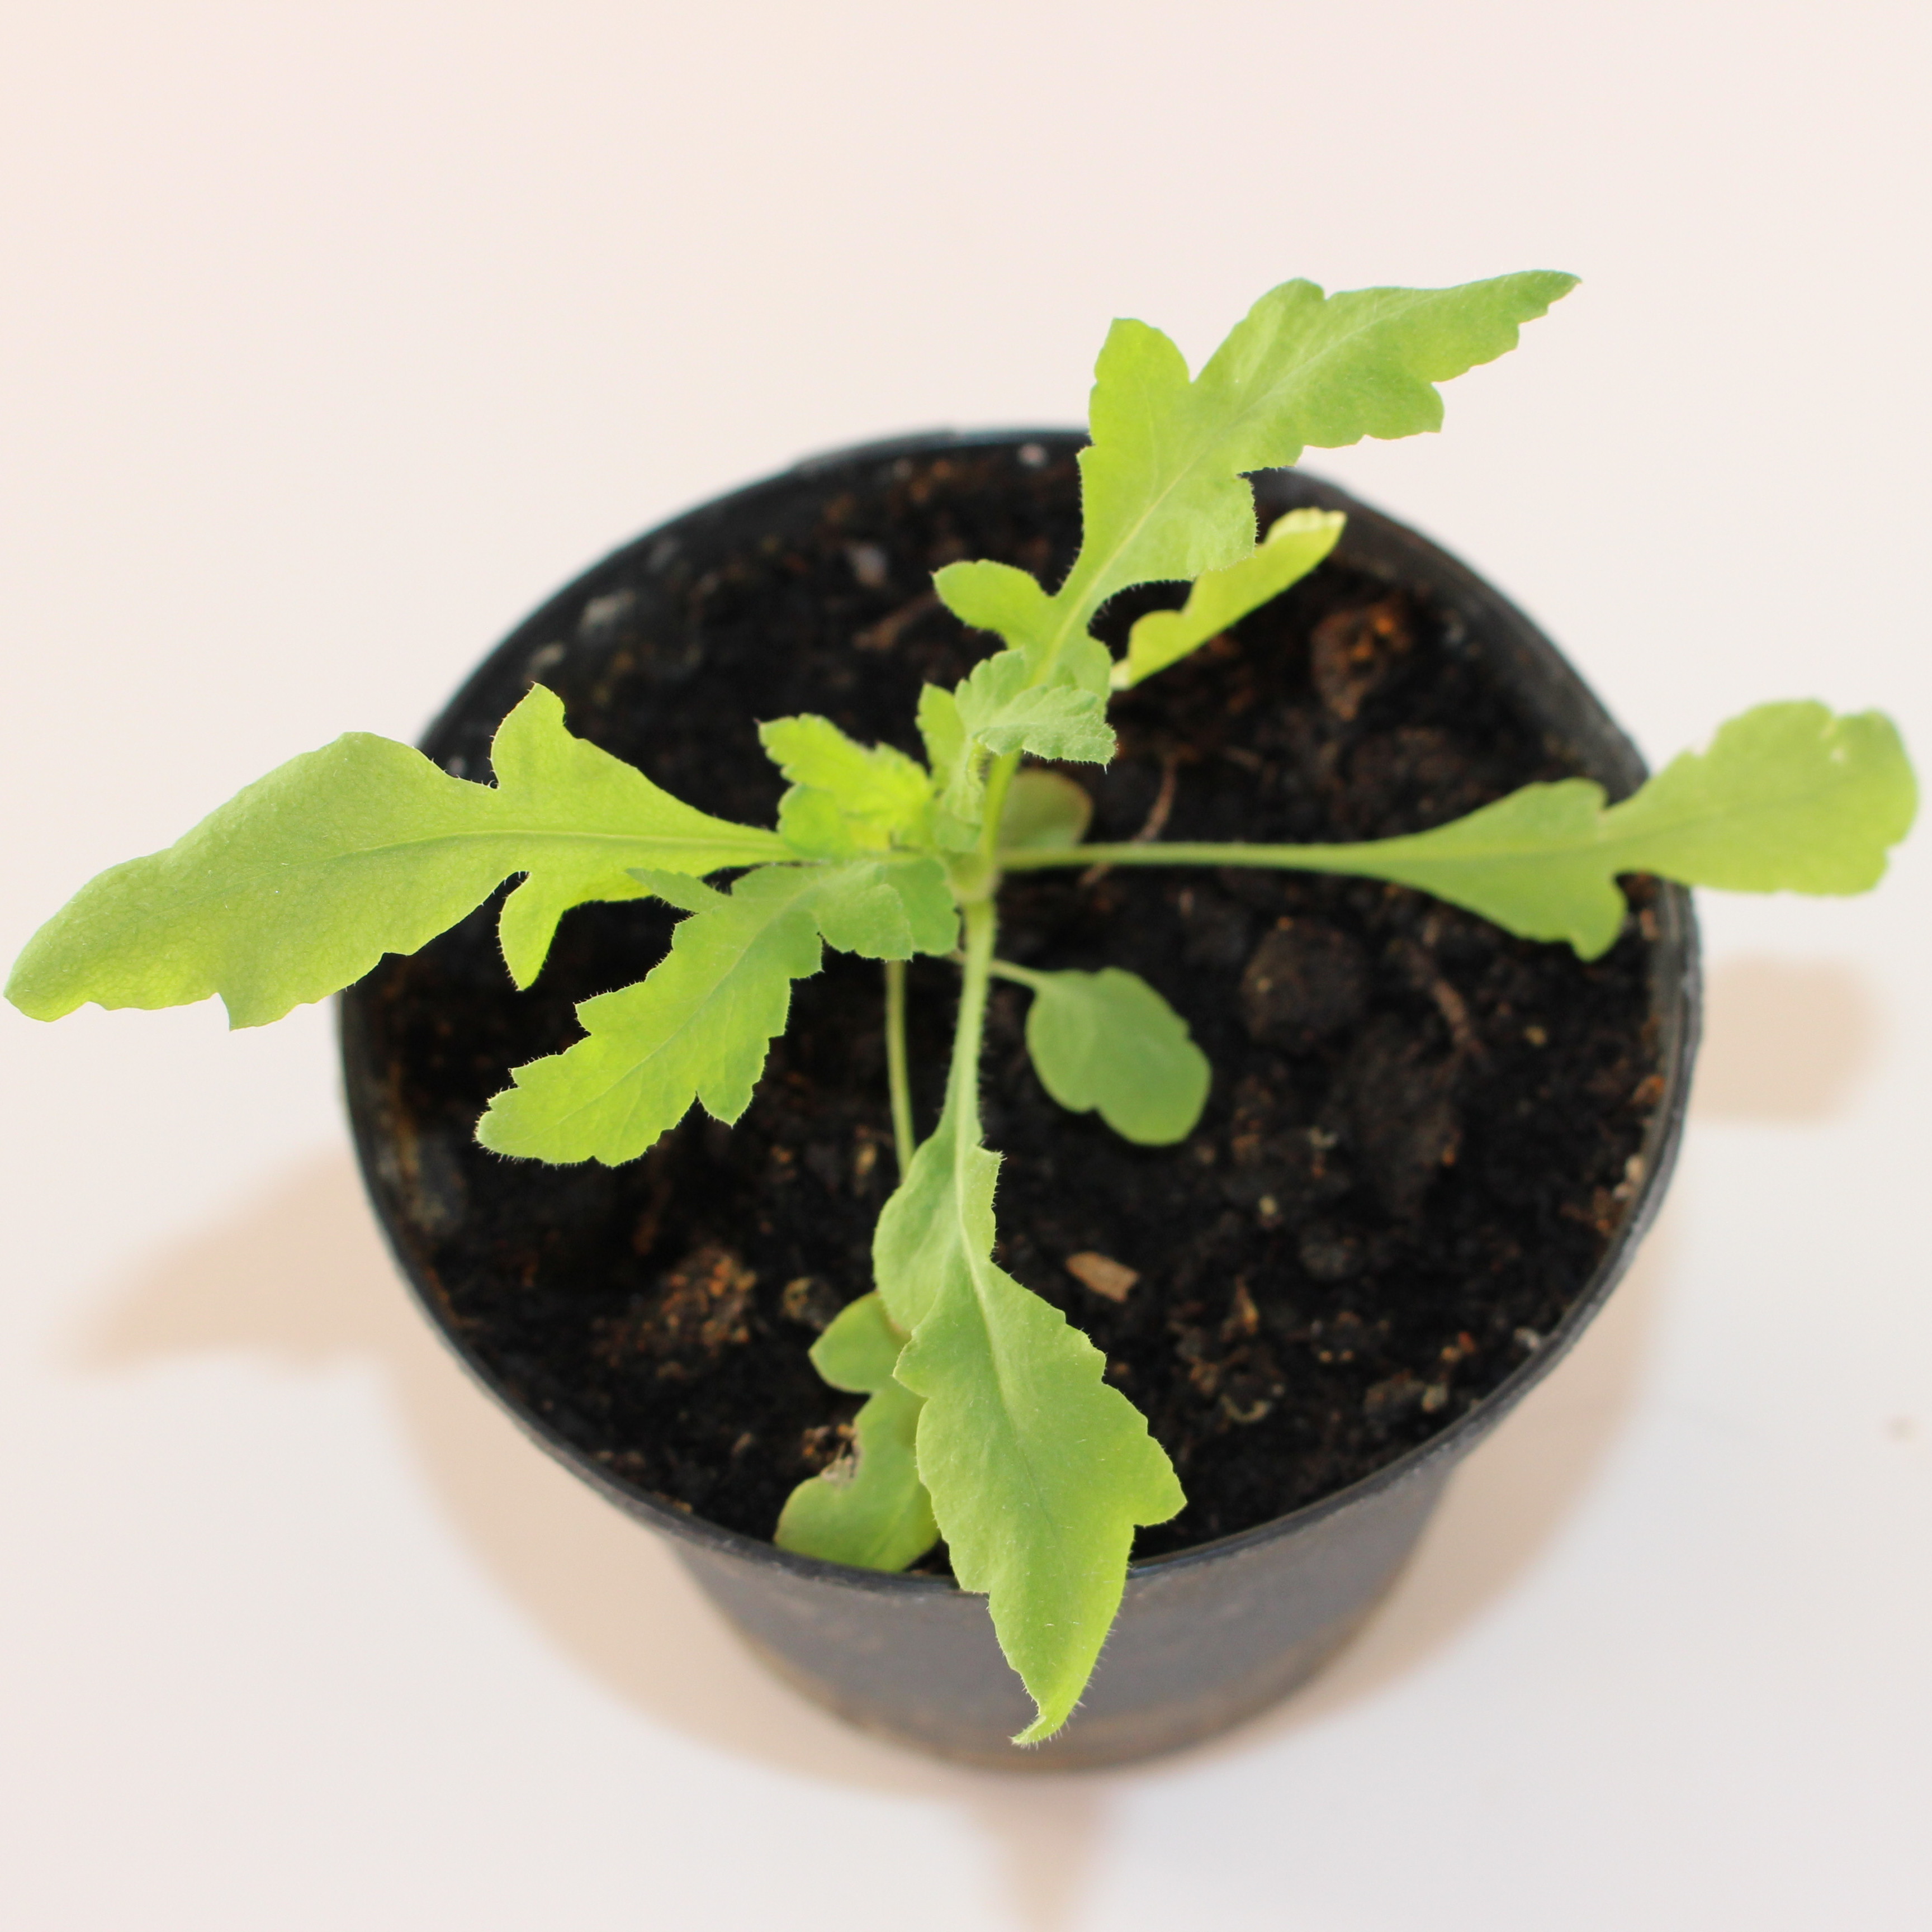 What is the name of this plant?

Papaver rhoeas
